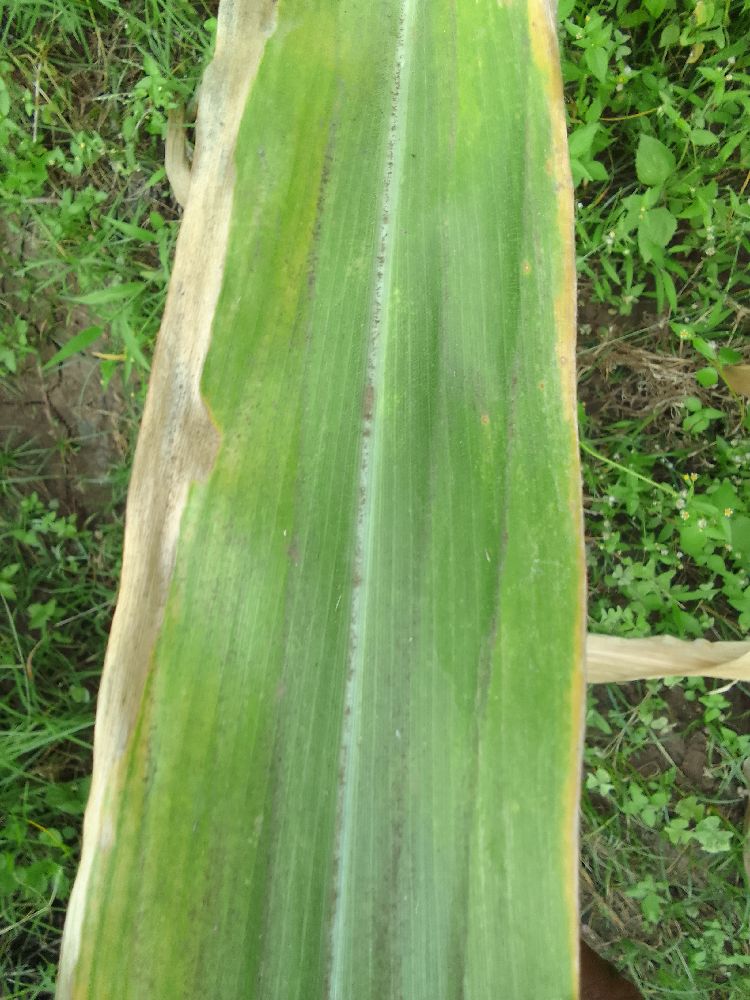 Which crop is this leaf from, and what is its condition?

maize, maize lethal necrosis
